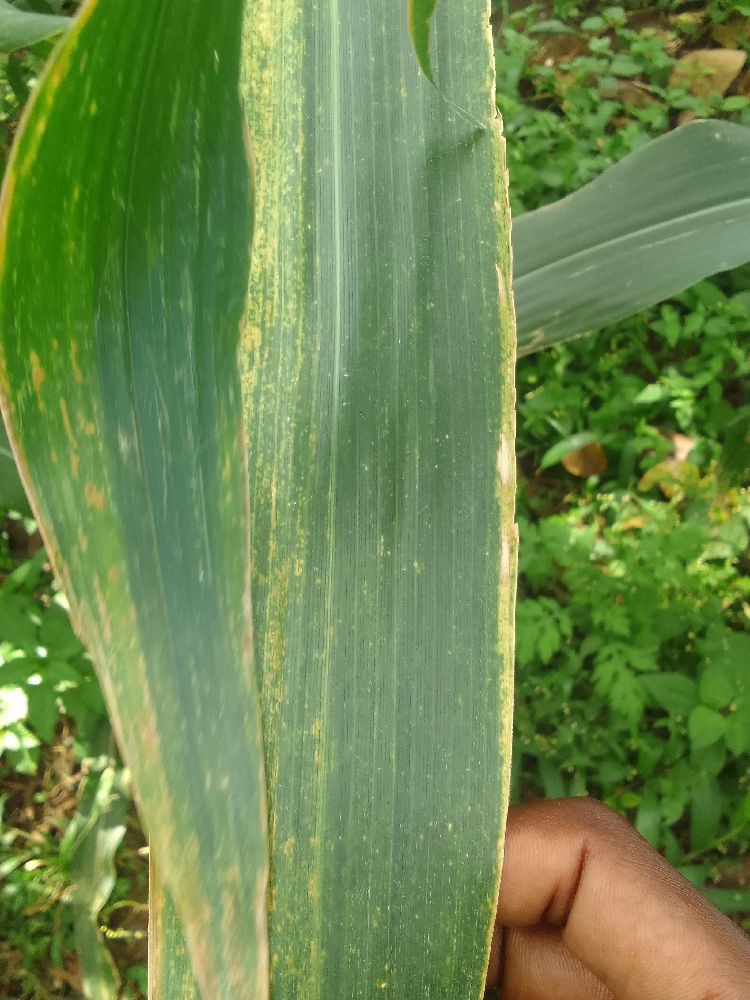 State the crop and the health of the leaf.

maize, maize lethal necrosis
